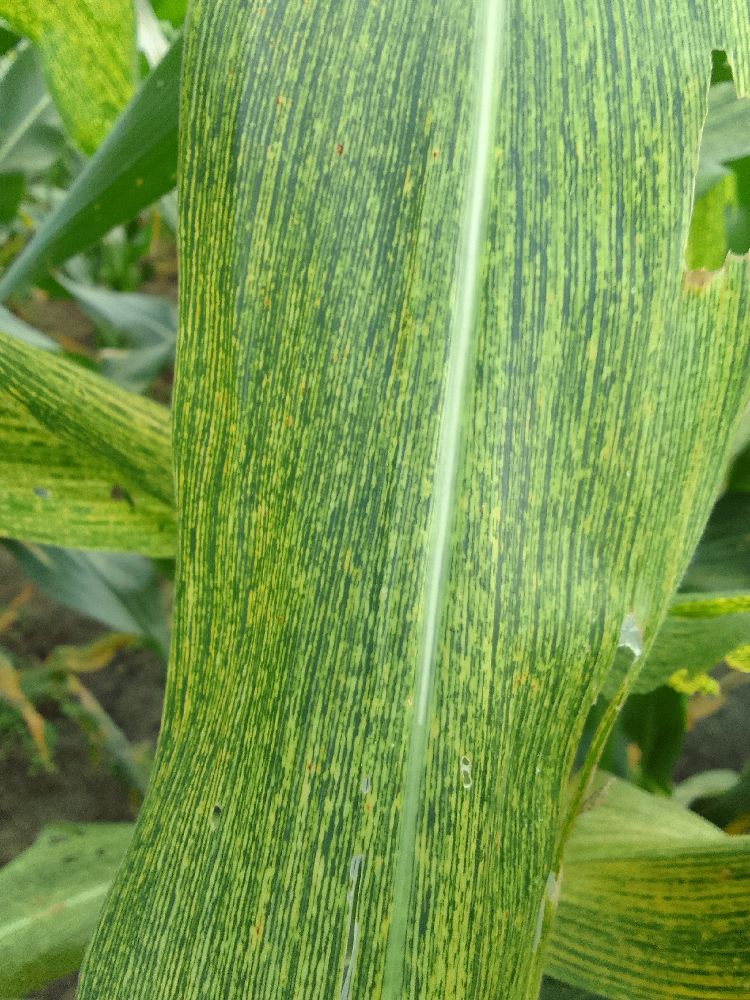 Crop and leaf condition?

maize, maize streak virus
